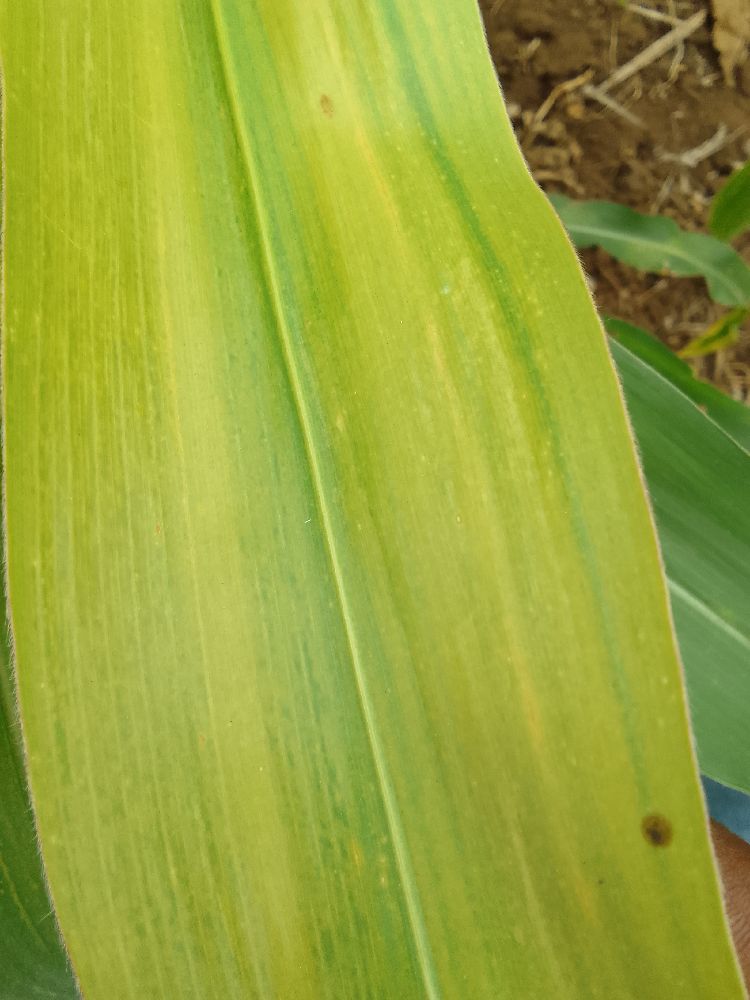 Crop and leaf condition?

maize, maize lethal necrosis
